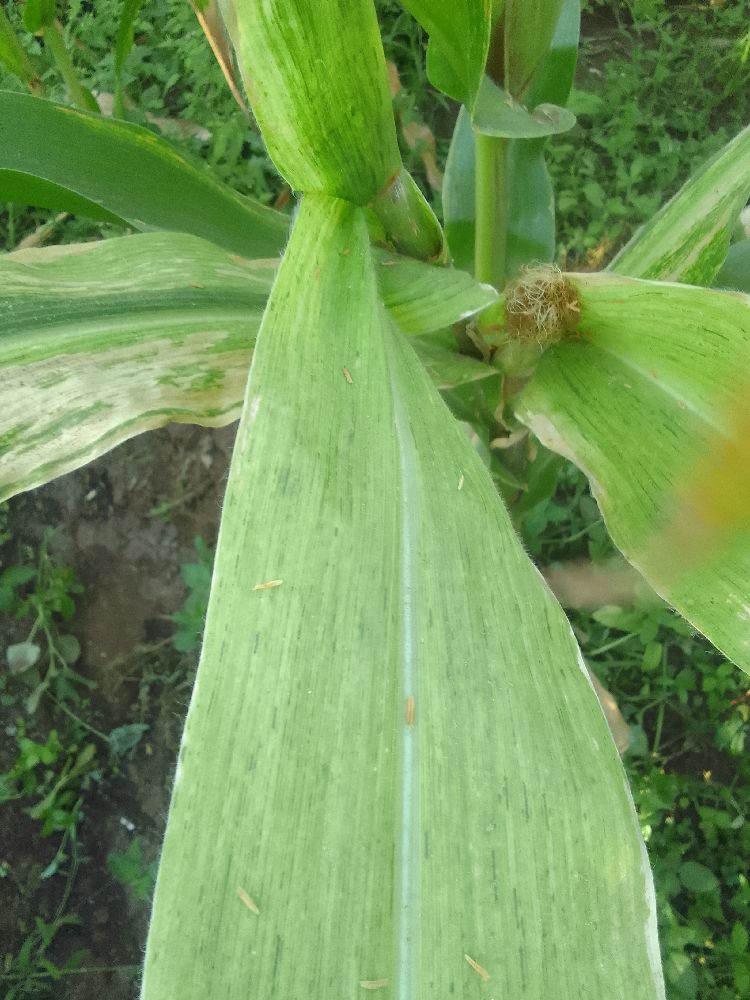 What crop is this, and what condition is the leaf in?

maize, maize lethal necrosis
